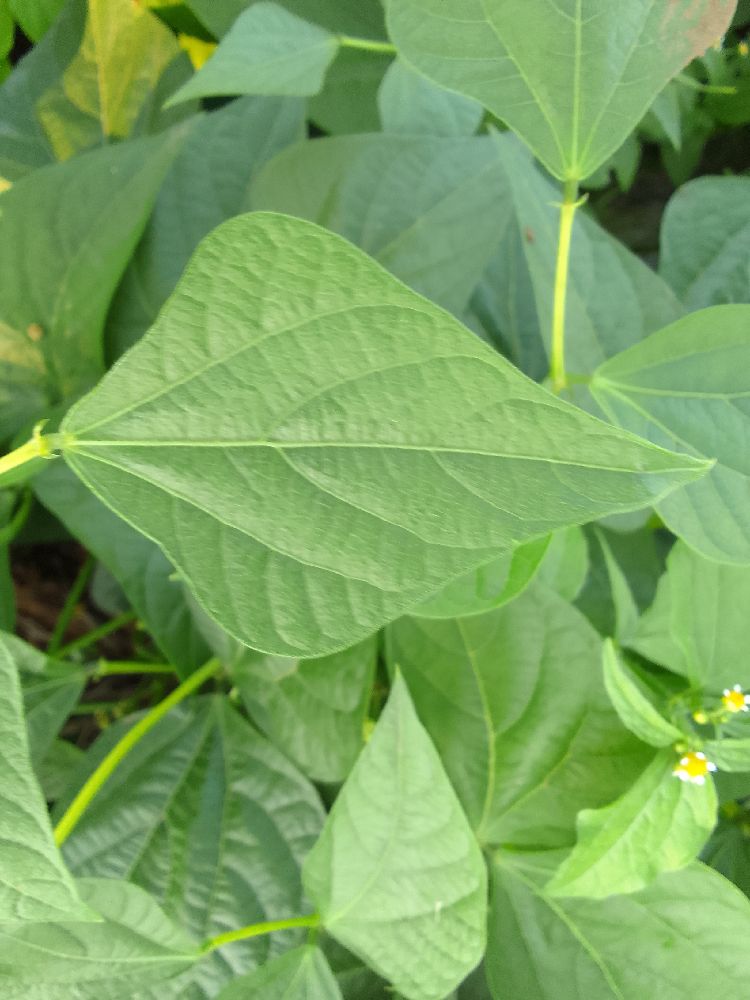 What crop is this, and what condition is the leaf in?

common bean, healthy
